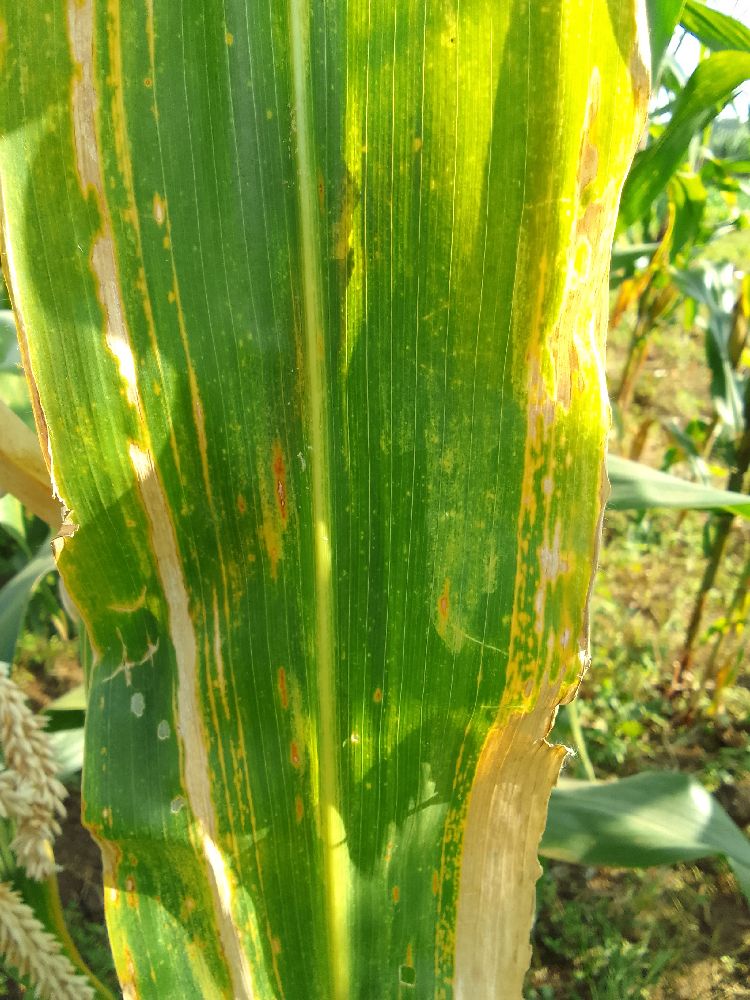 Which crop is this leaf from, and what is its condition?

maize, maize lethal necrosis
